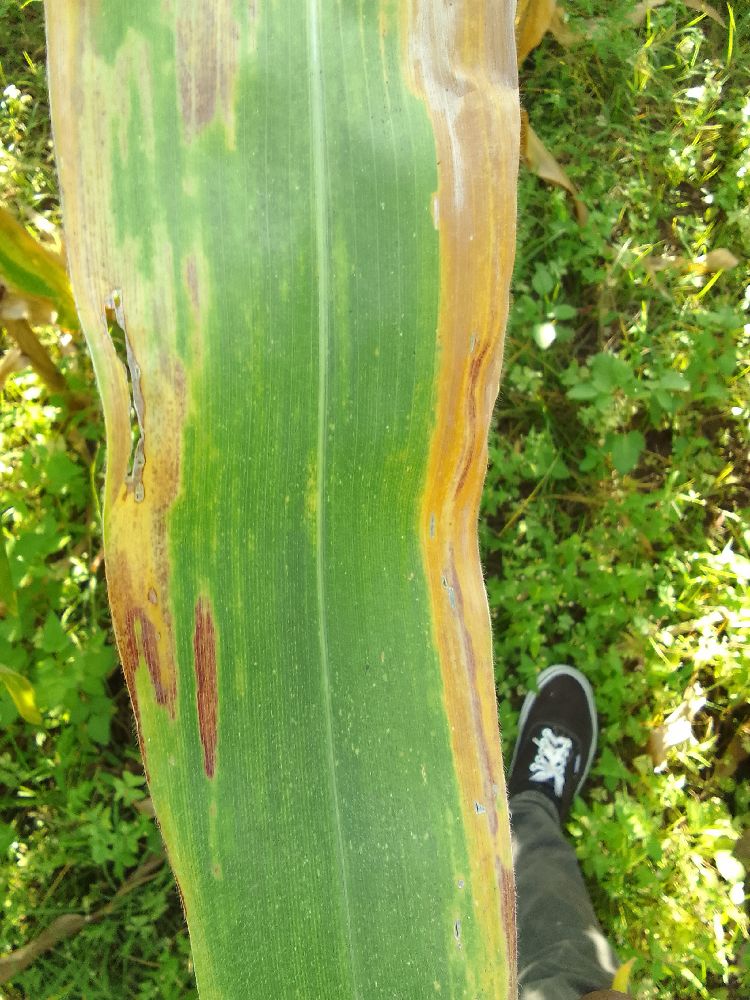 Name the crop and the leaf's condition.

maize, maize lethal necrosis
